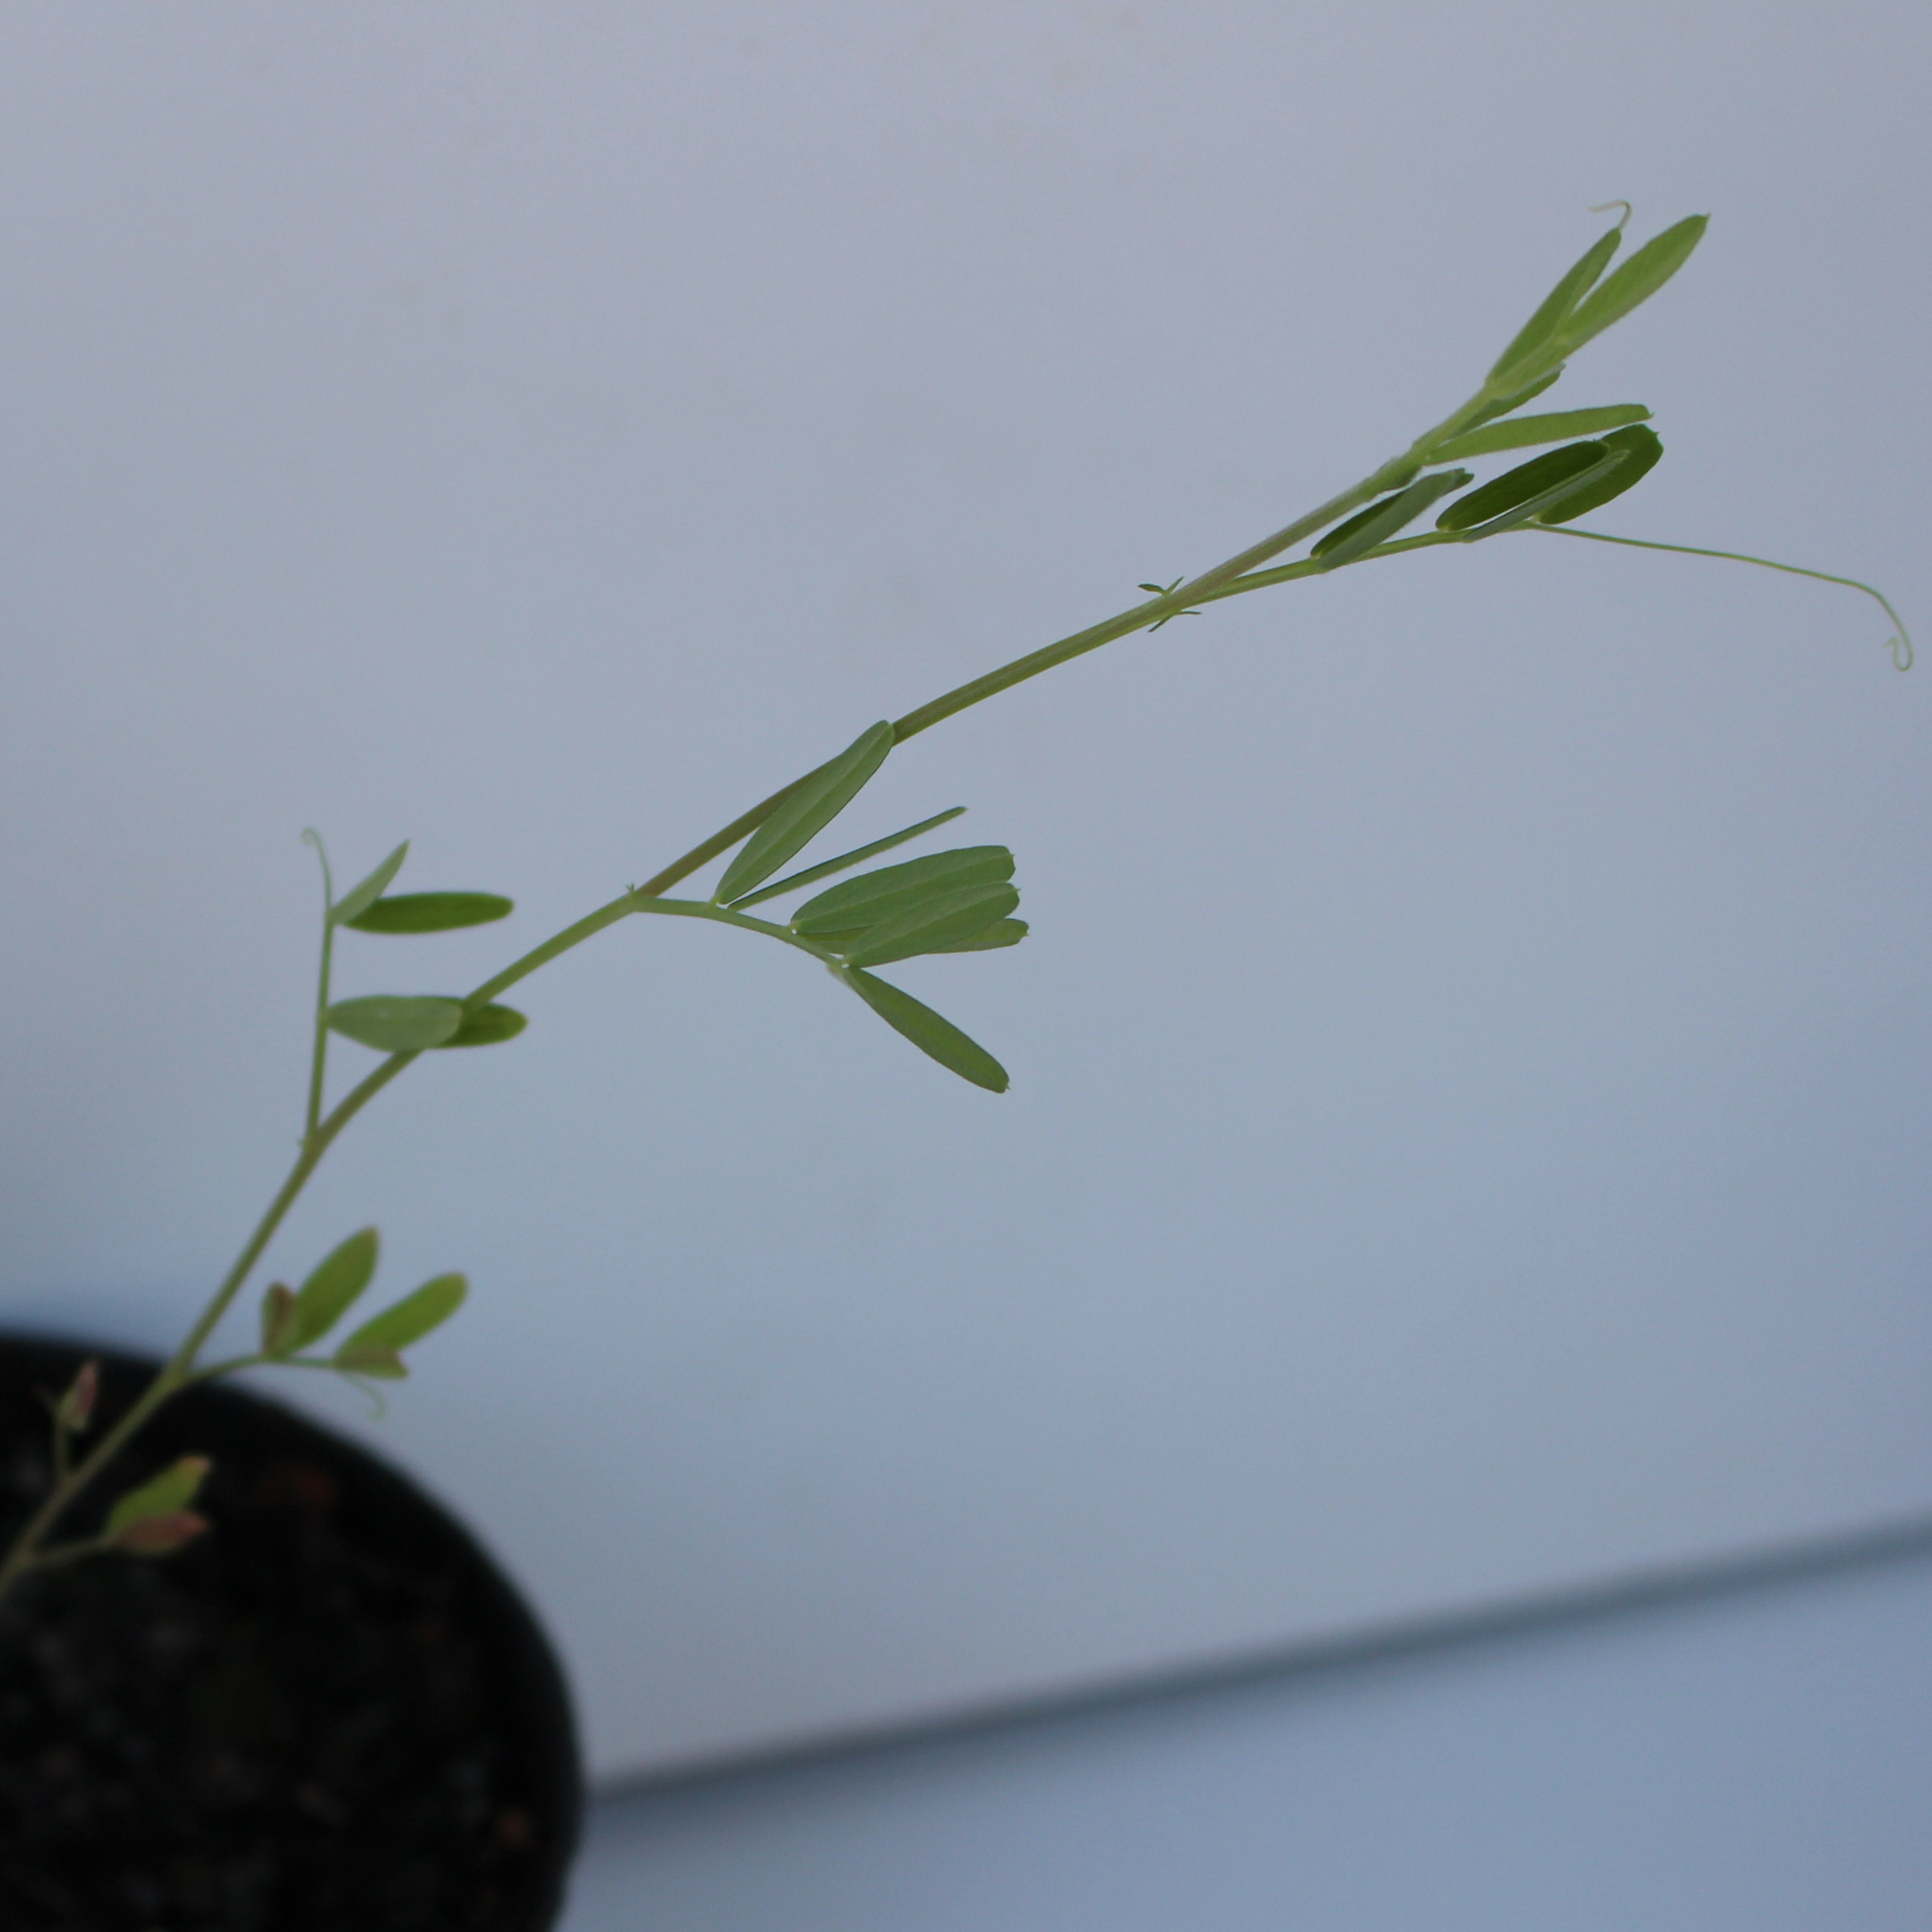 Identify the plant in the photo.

Vicia sativa
